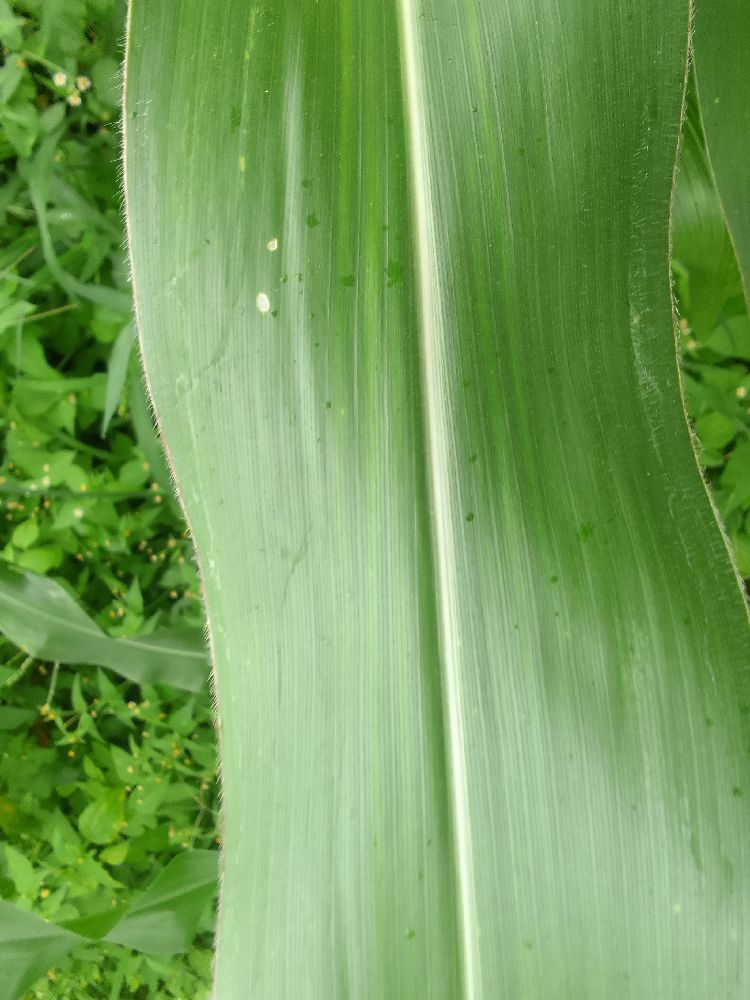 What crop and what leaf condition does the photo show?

maize, healthy
